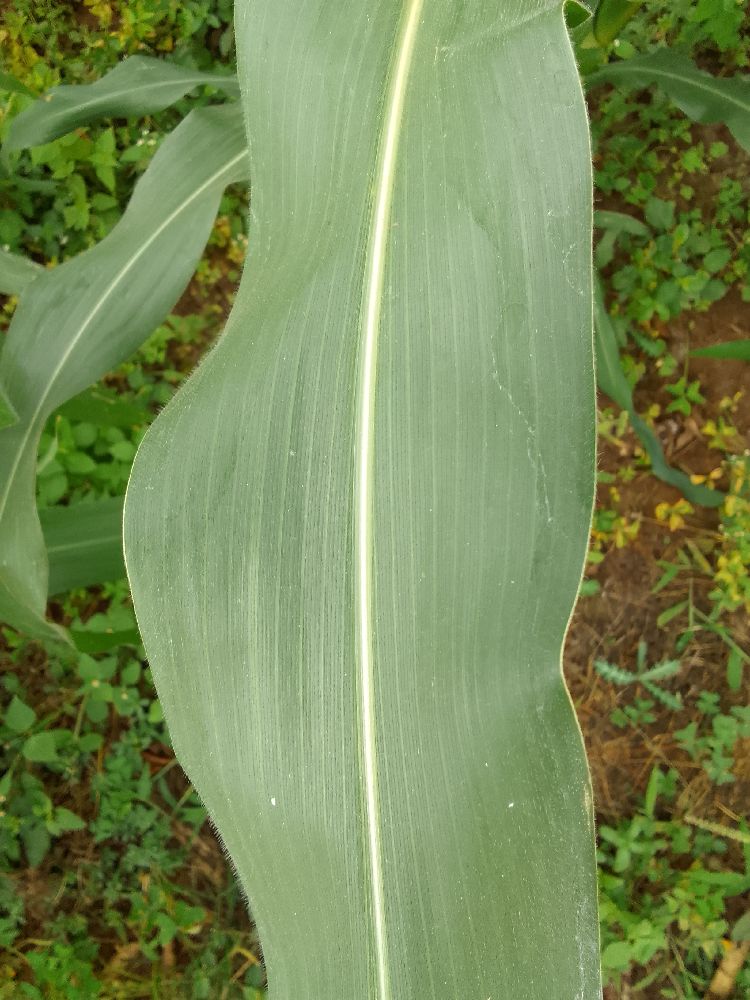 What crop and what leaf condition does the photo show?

maize, healthy
